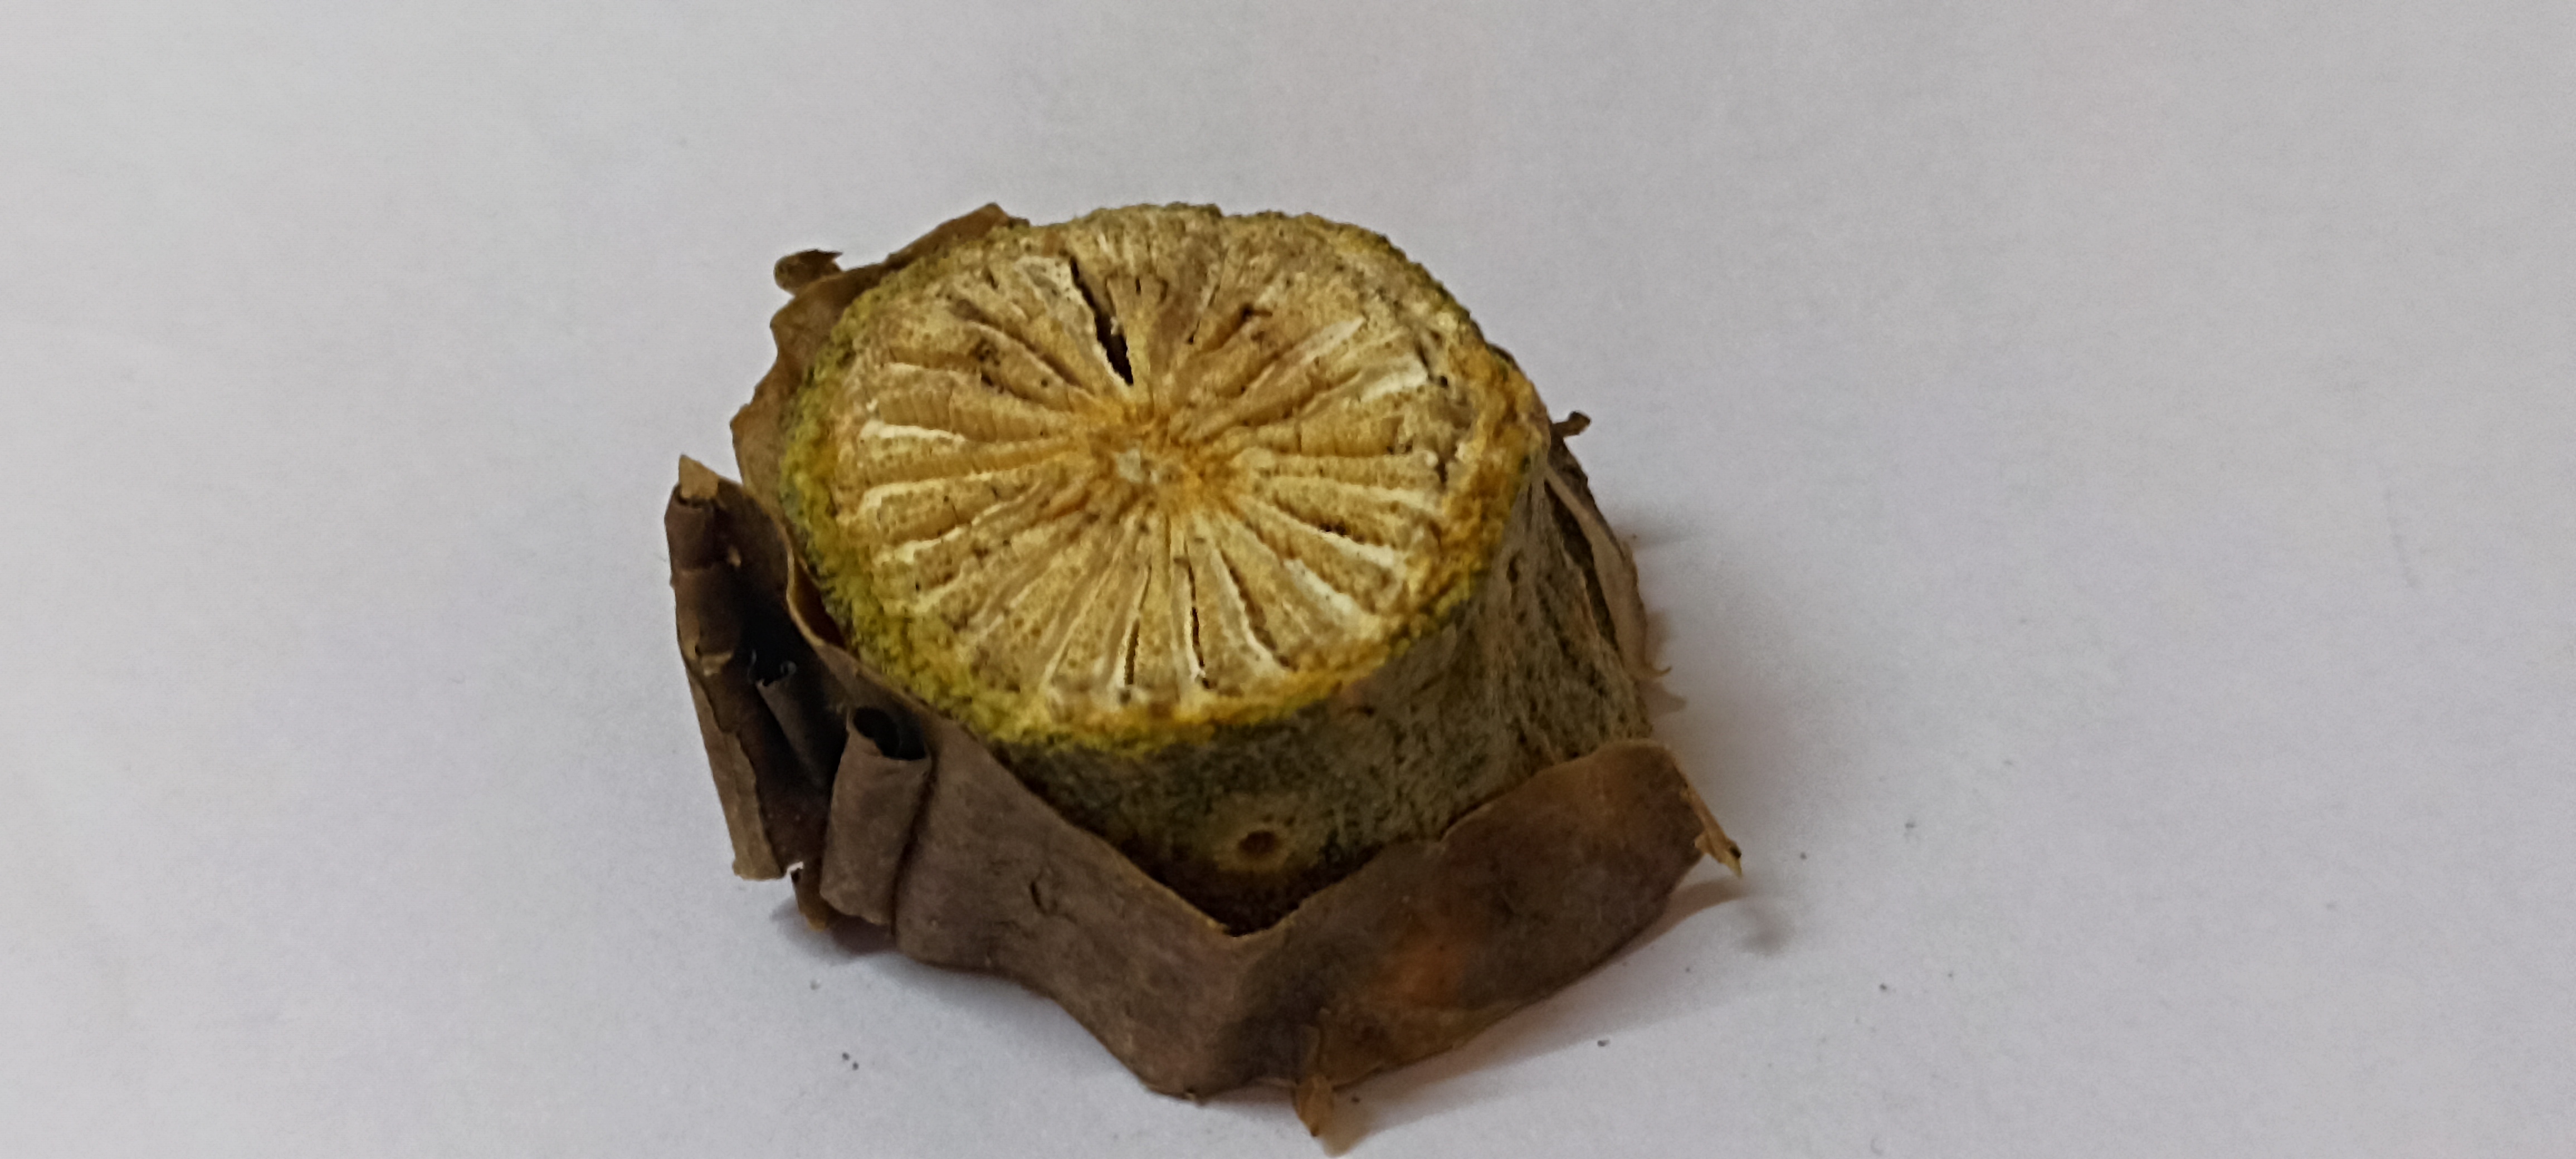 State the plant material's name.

gulvel
